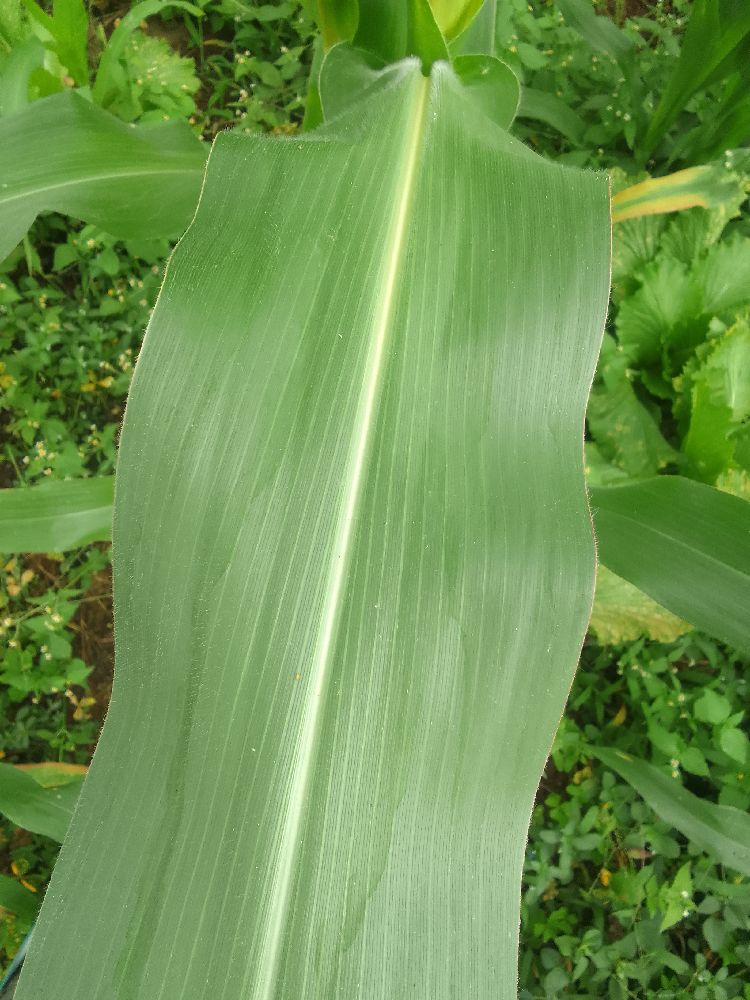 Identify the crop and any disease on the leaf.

maize, healthy
